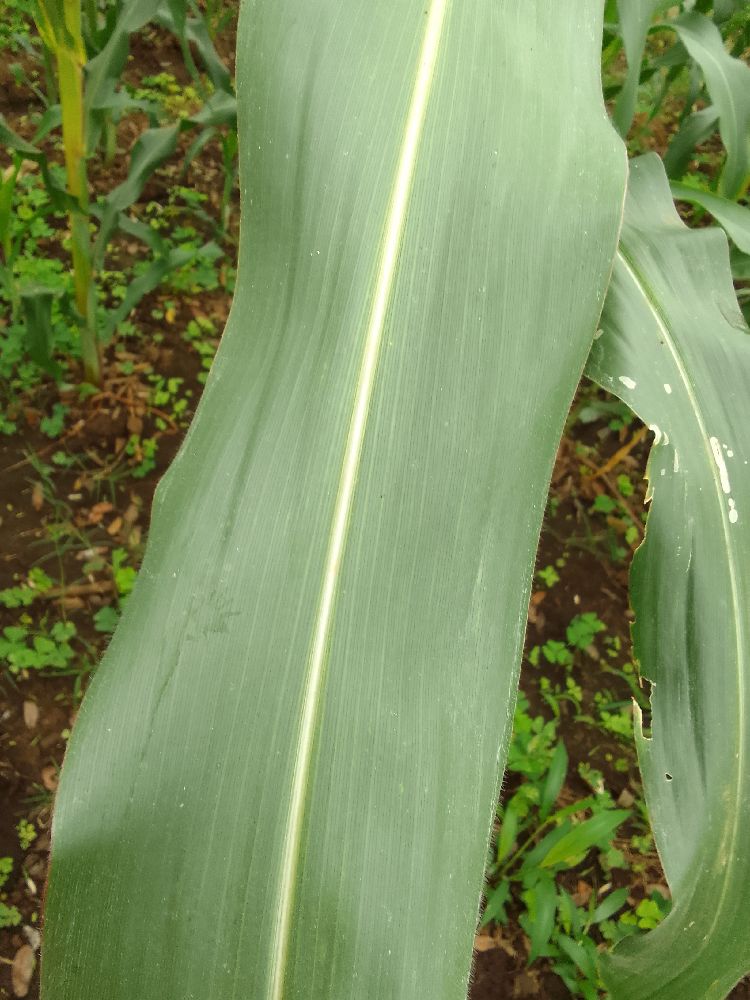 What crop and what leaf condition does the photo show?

maize, healthy
